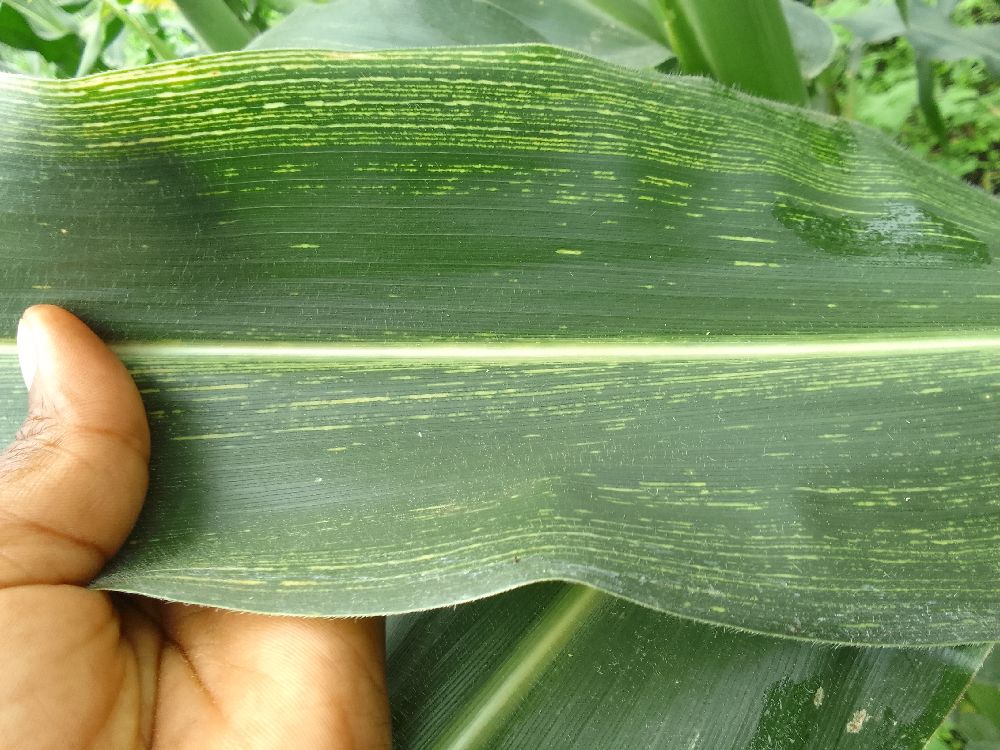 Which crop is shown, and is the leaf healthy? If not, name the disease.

maize, maize streak virus
